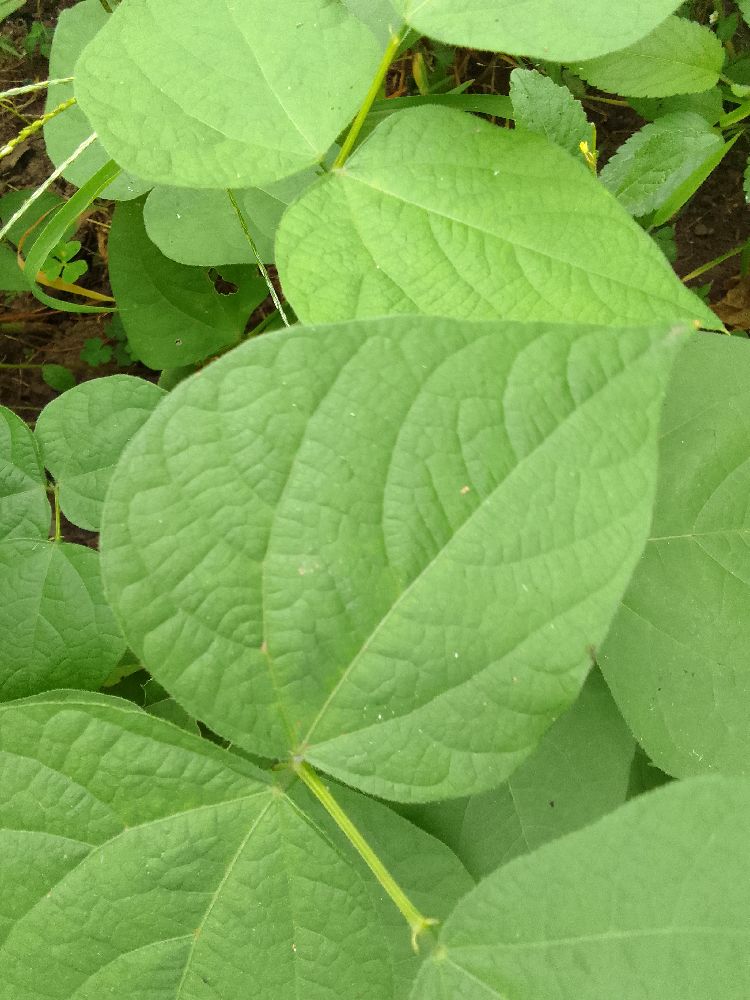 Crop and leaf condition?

common bean, healthy
